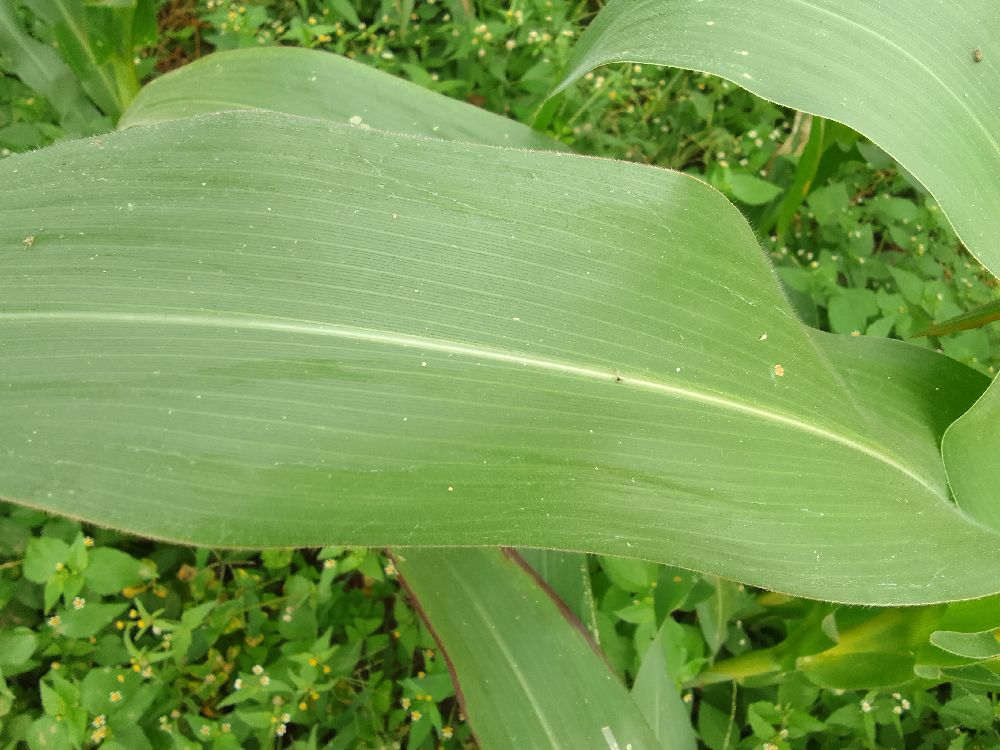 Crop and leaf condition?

maize, healthy
